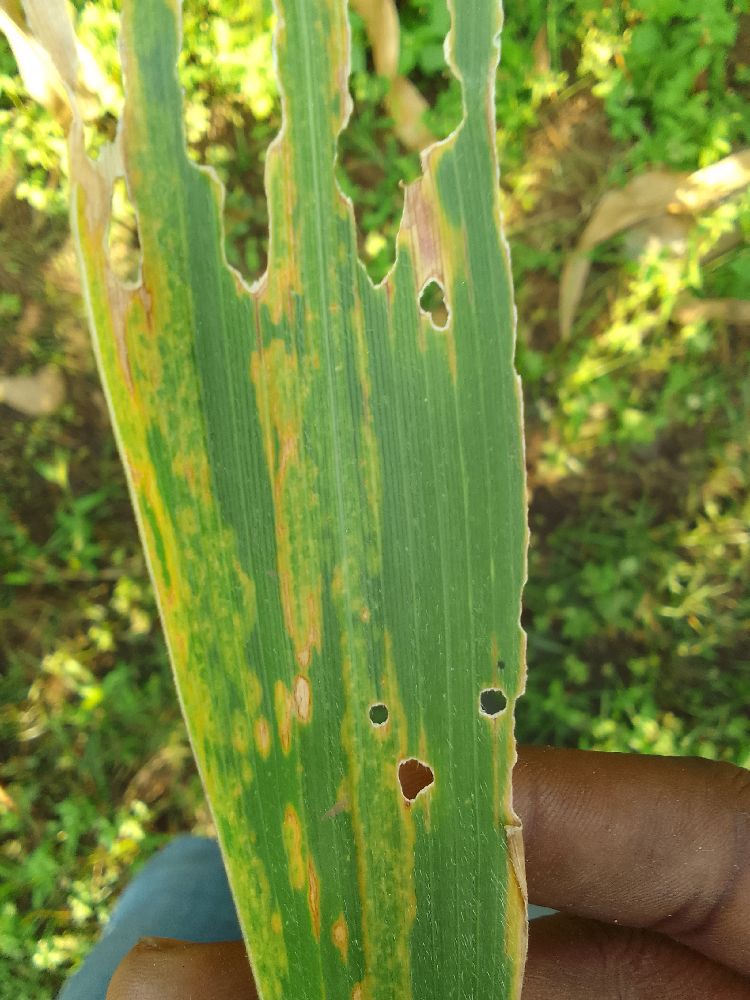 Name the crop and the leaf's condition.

maize, maize lethal necrosis
